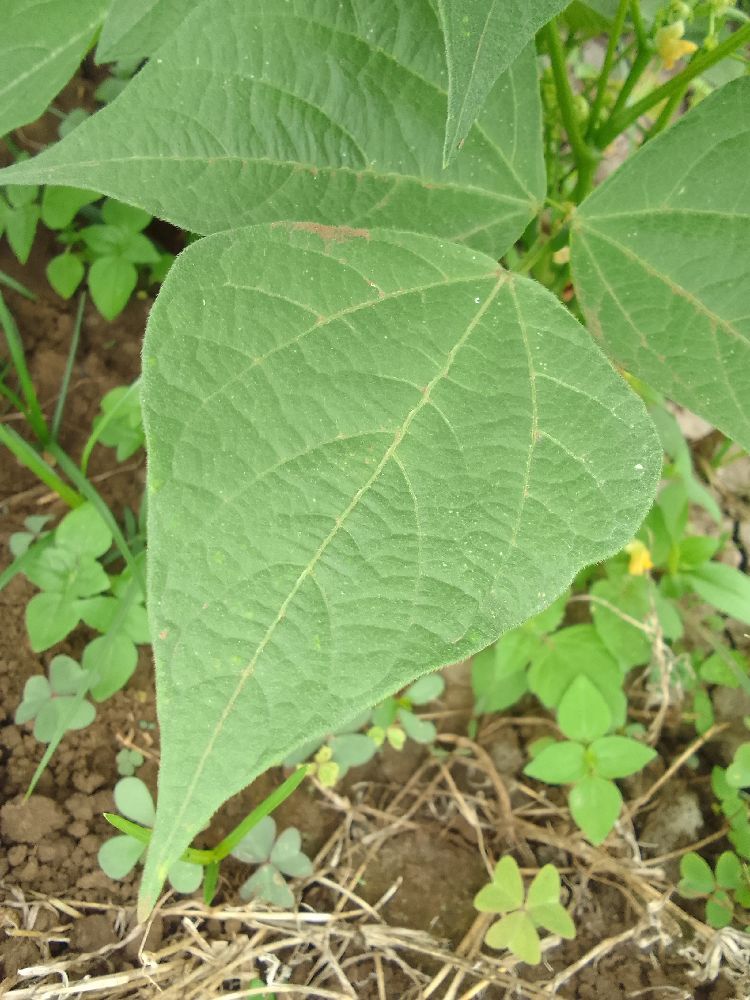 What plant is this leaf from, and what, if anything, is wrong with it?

common bean, healthy
